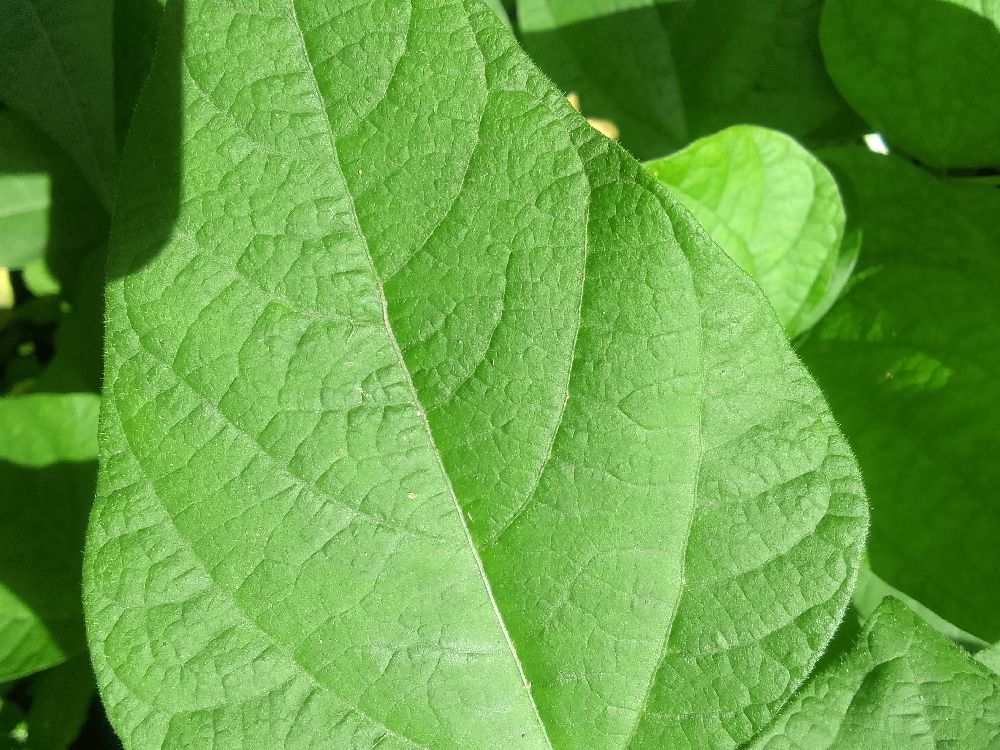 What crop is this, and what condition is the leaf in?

common bean, healthy
